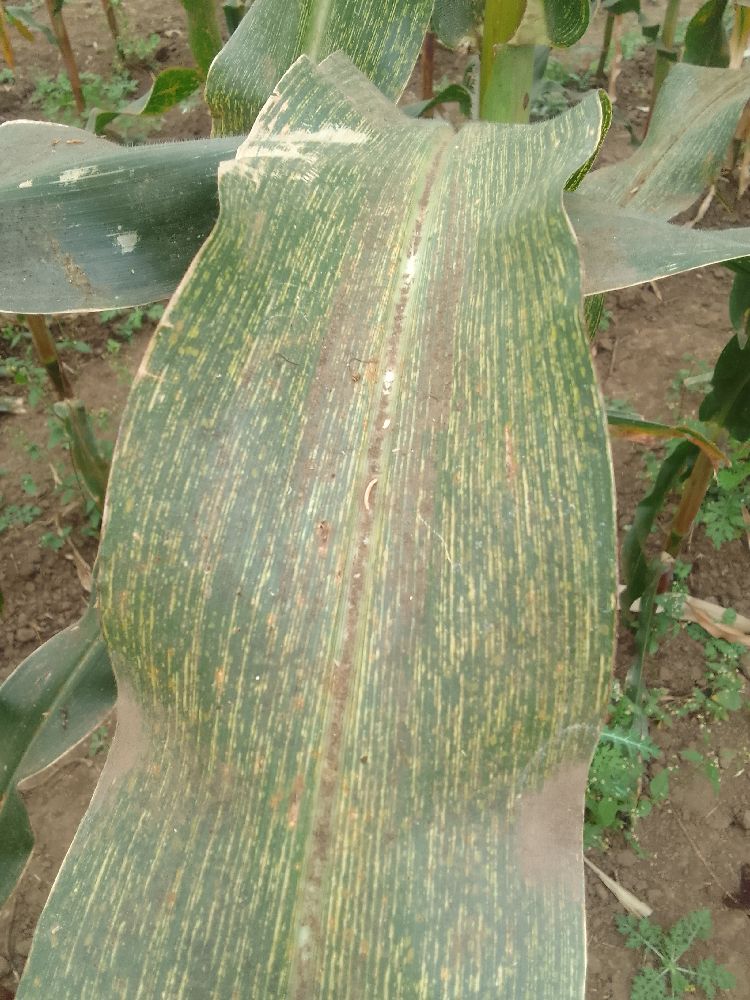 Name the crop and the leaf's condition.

maize, maize streak virus
